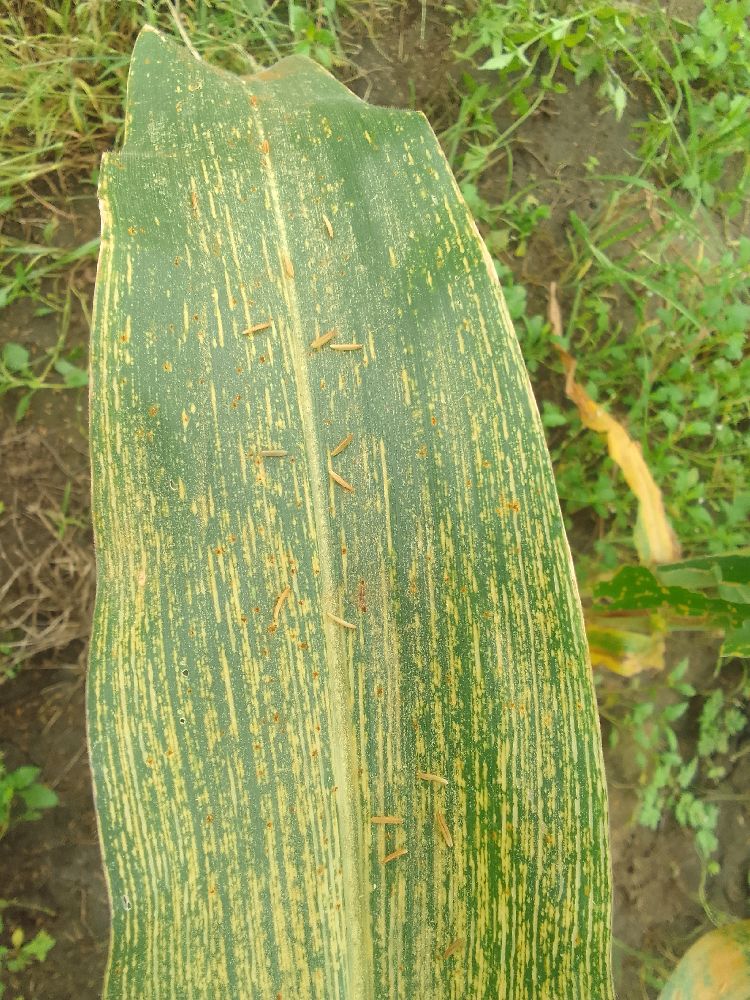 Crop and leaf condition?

maize, maize streak virus
